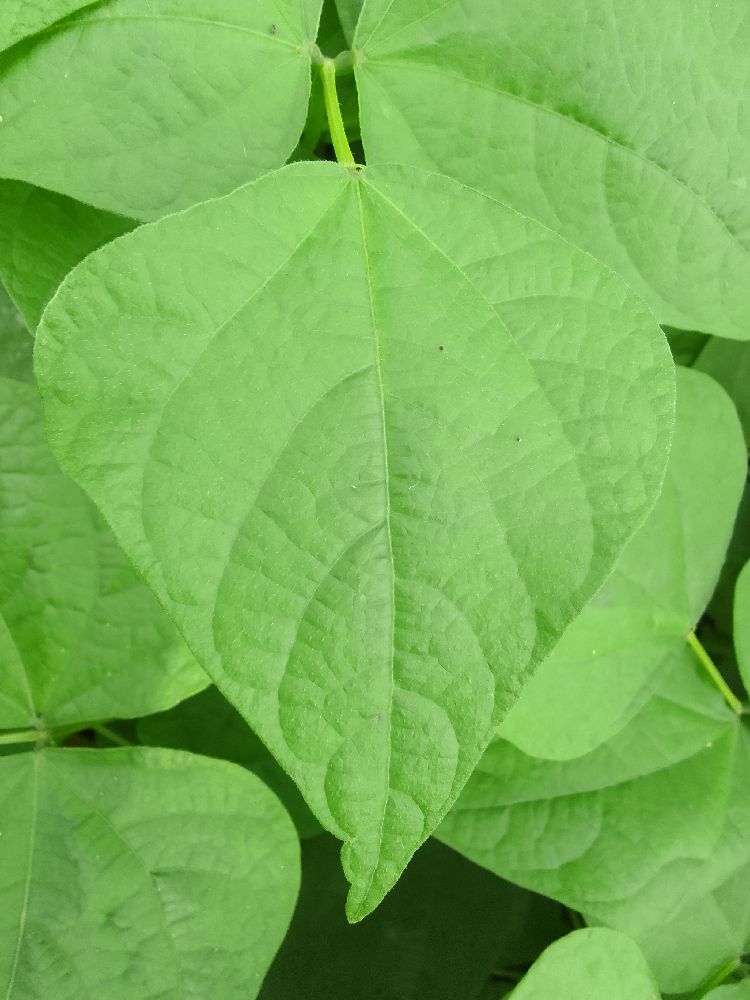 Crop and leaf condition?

common bean, healthy
